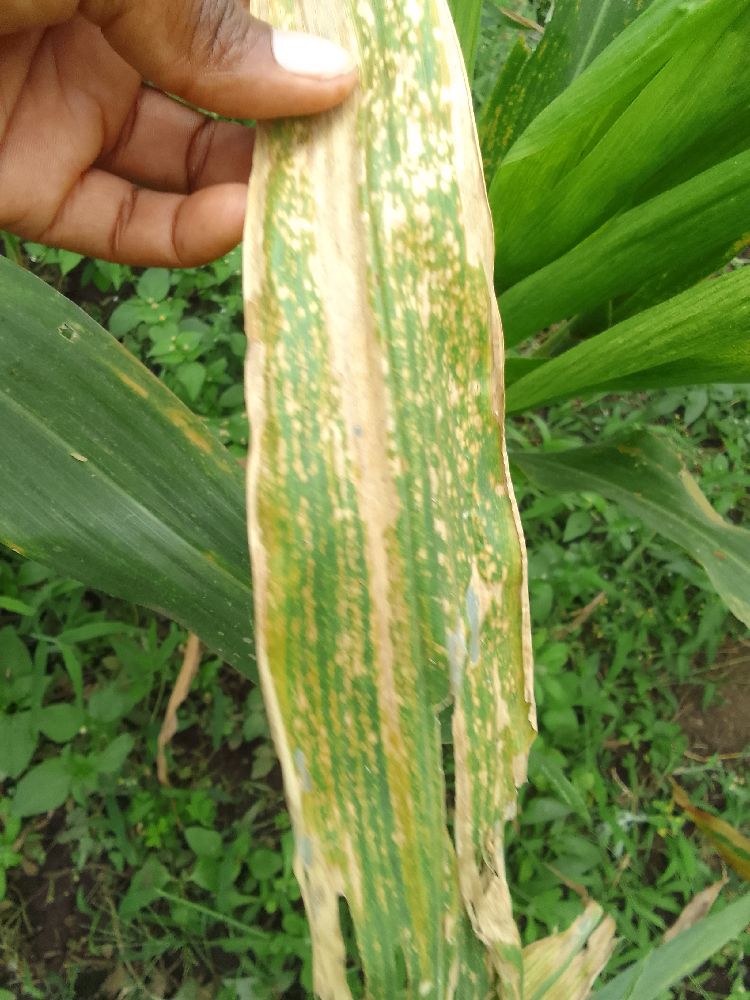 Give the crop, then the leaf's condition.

maize, maize lethal necrosis
